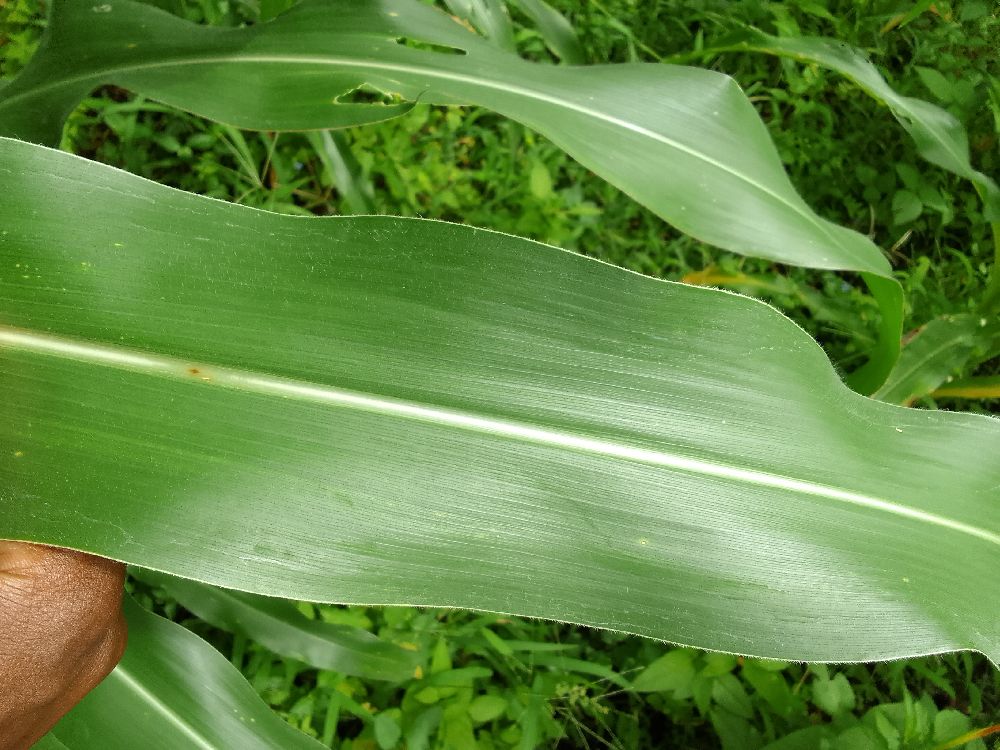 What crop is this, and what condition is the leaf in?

maize, healthy
